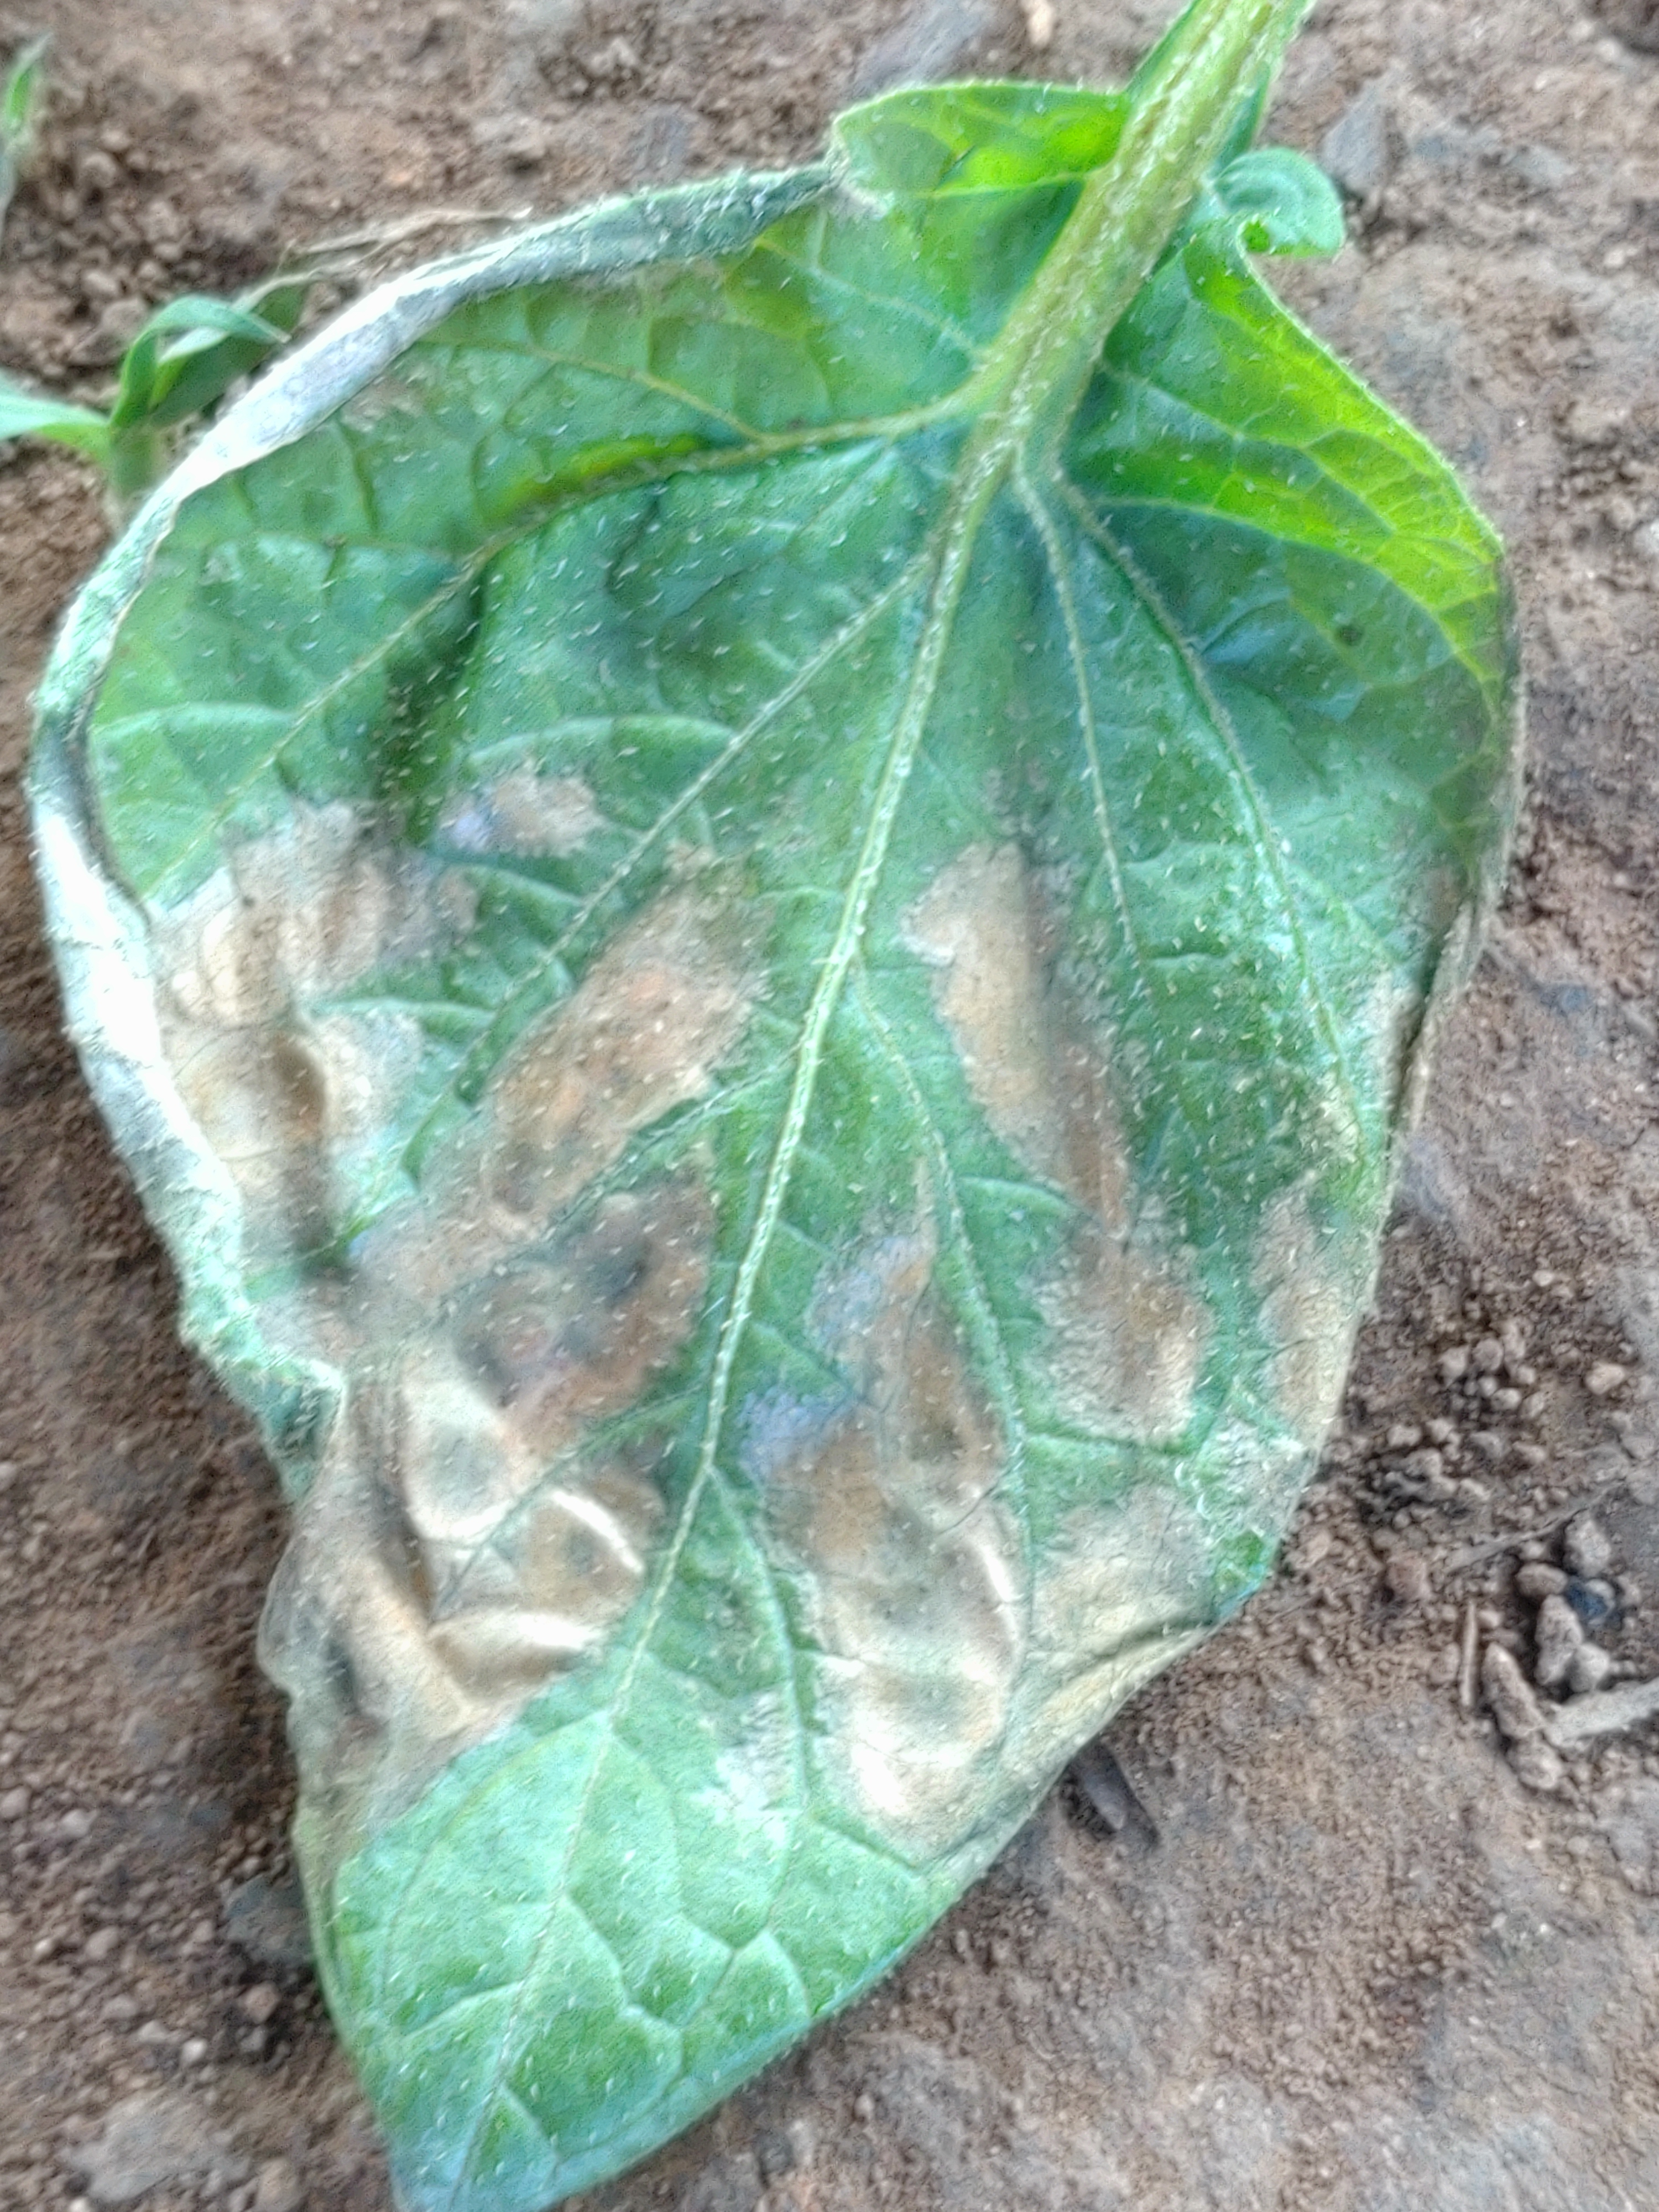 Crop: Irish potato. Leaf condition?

early blight
